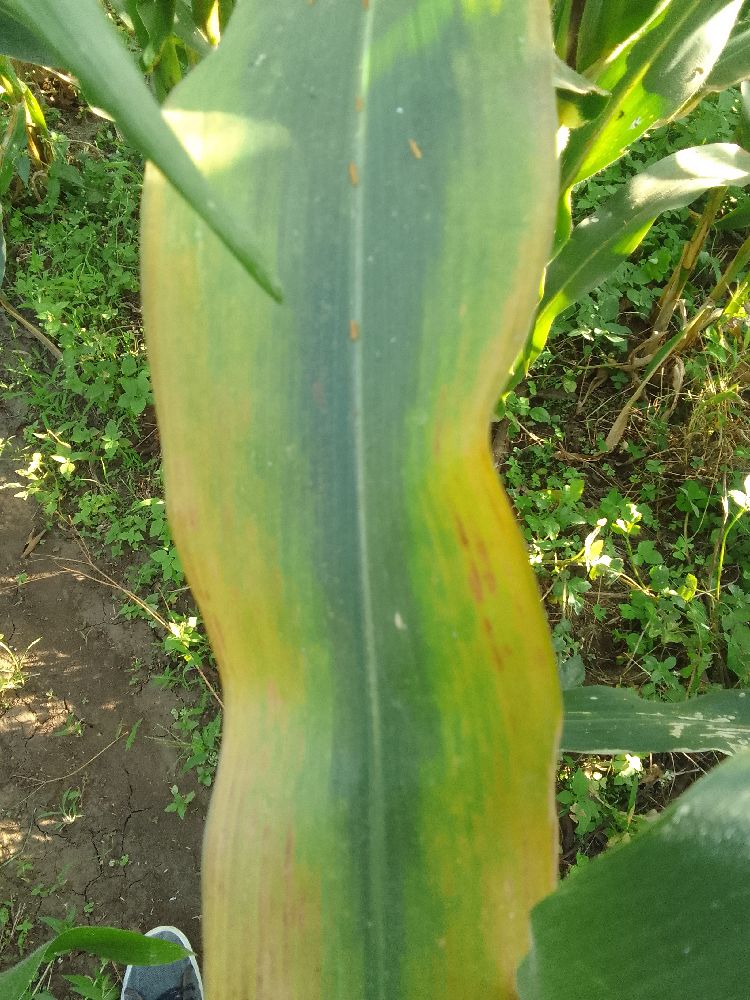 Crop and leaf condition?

maize, maize lethal necrosis
